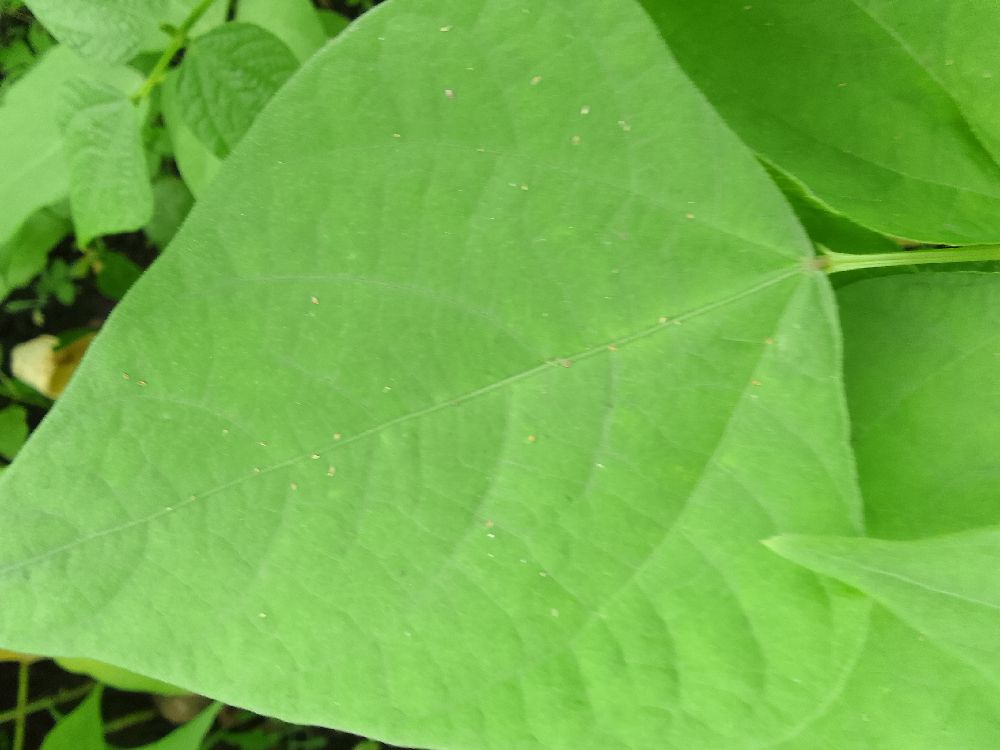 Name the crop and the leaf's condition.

common bean, healthy
